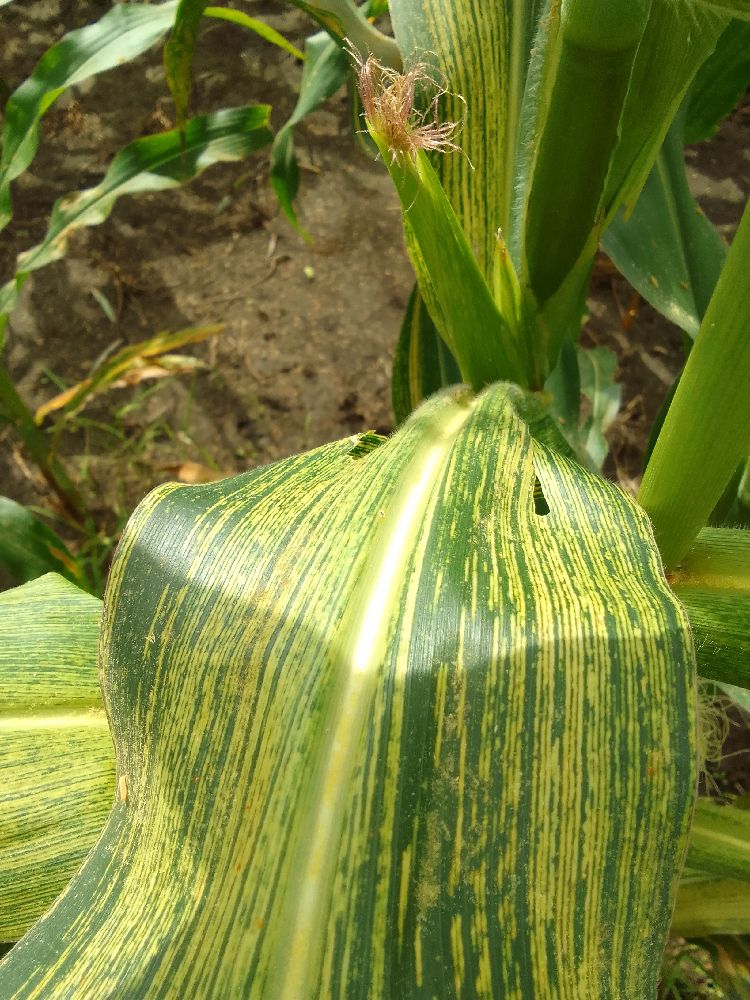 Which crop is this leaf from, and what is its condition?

maize, maize streak virus
